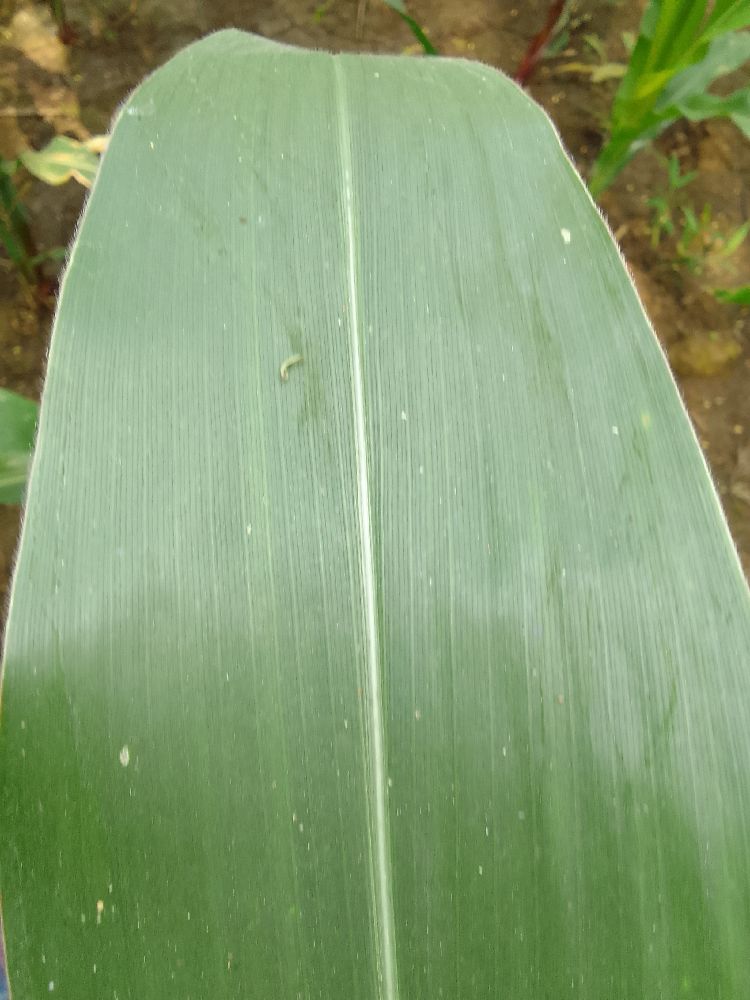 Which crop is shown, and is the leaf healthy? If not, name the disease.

maize, healthy
